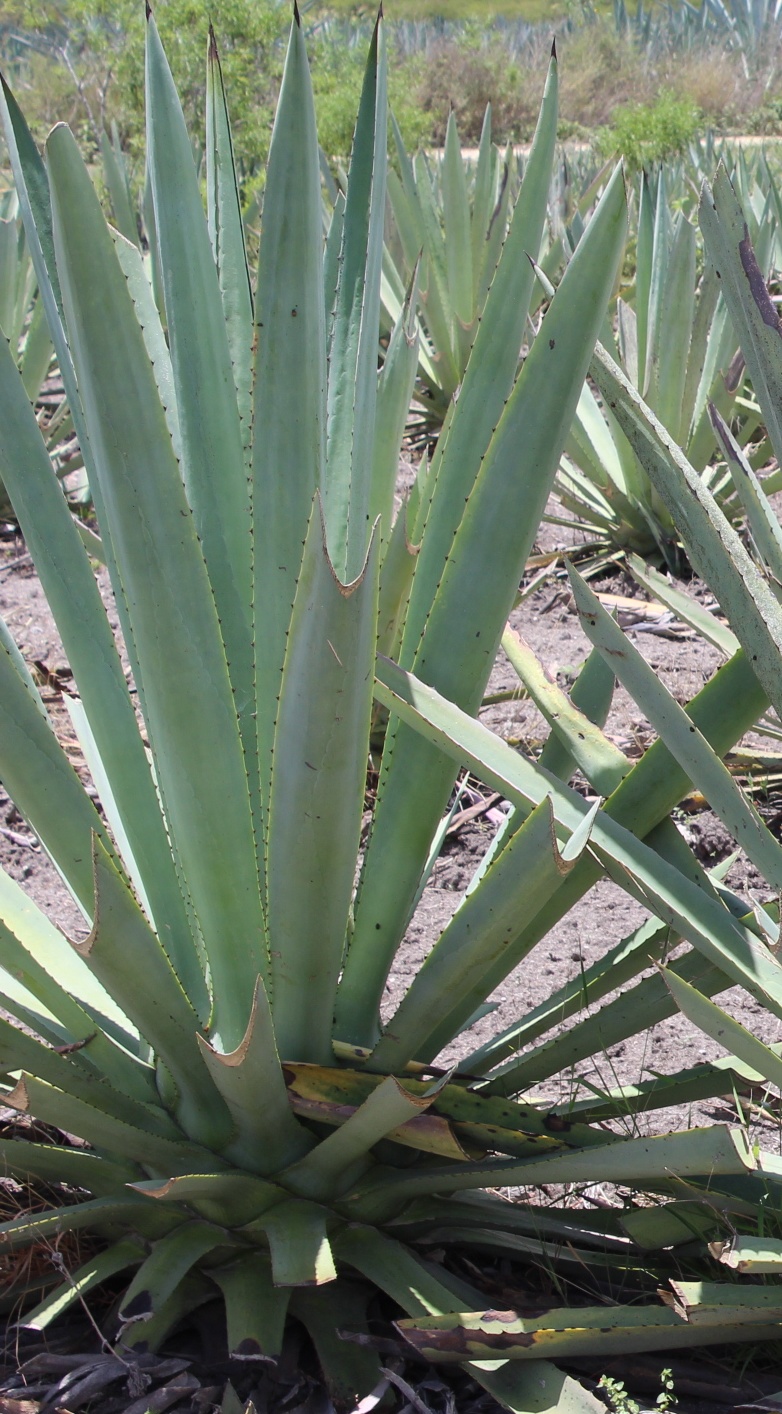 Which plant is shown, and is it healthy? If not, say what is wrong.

agave, healthy
